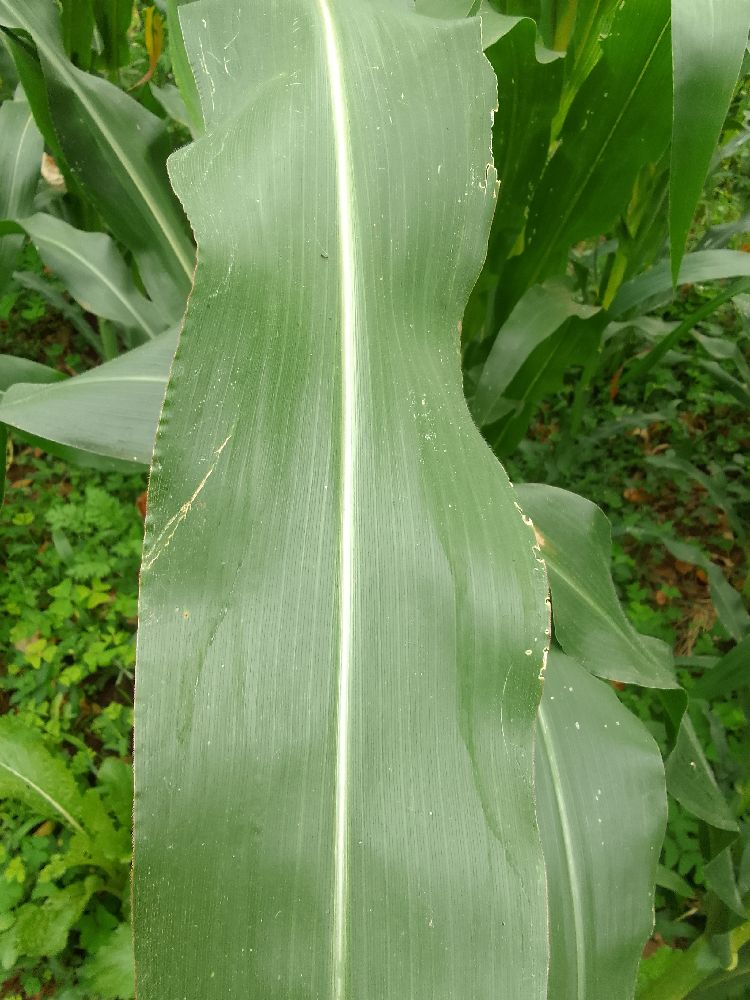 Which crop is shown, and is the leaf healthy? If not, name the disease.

maize, healthy
